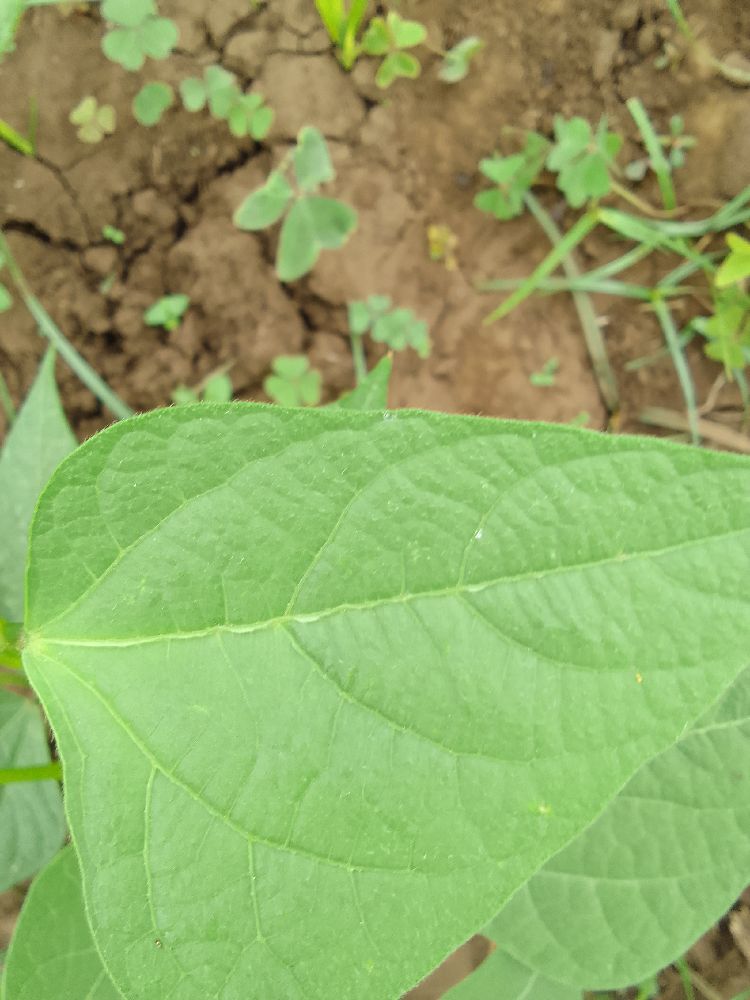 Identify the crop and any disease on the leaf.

common bean, healthy
